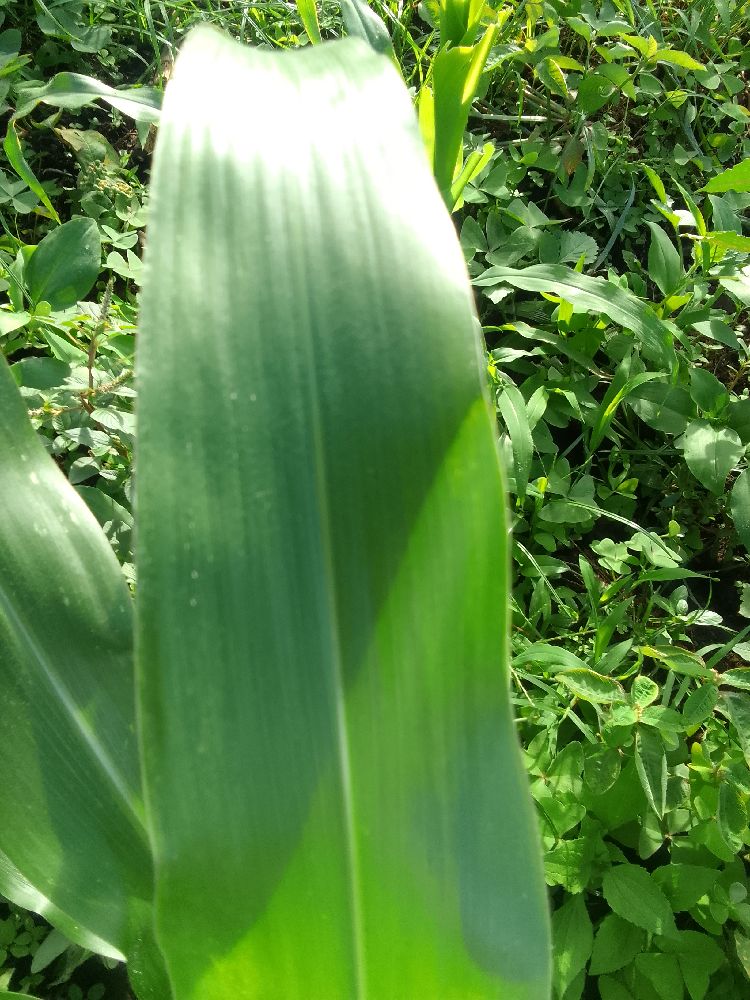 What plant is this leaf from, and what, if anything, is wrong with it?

maize, healthy
